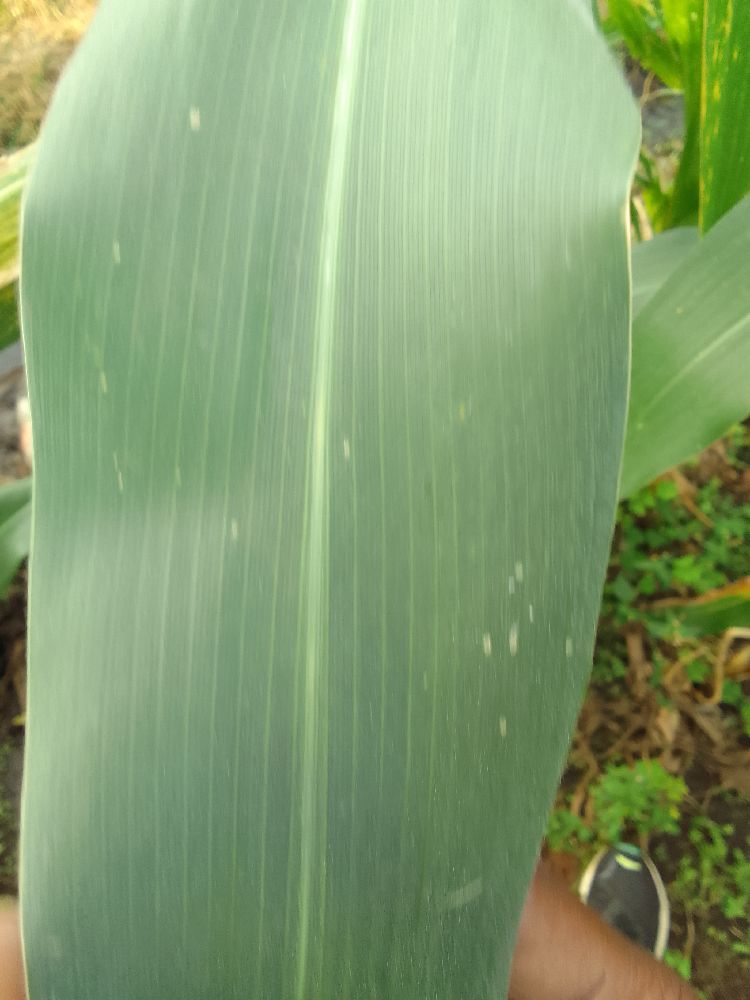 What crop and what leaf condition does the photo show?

maize, healthy
